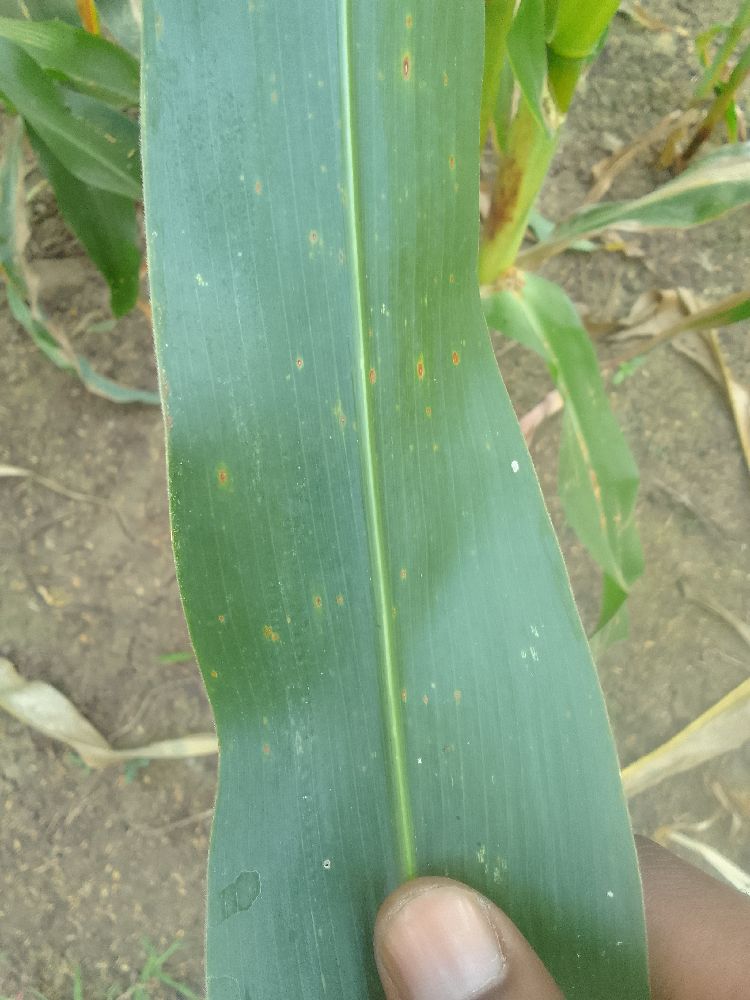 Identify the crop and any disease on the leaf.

maize, healthy
